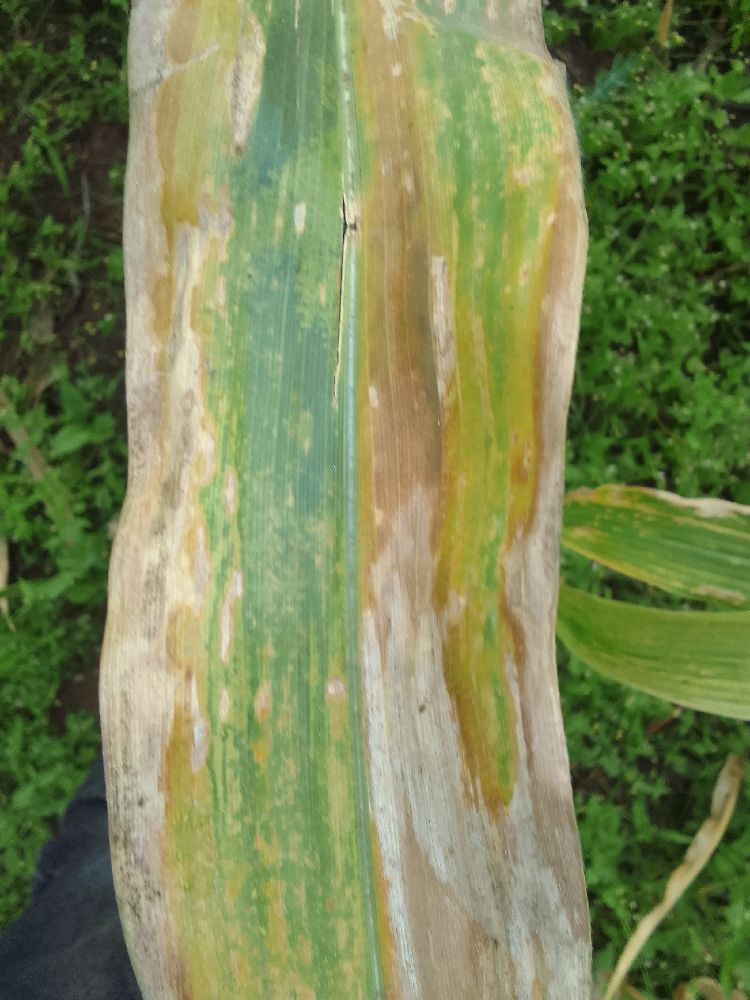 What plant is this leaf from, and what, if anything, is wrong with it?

maize, maize lethal necrosis
